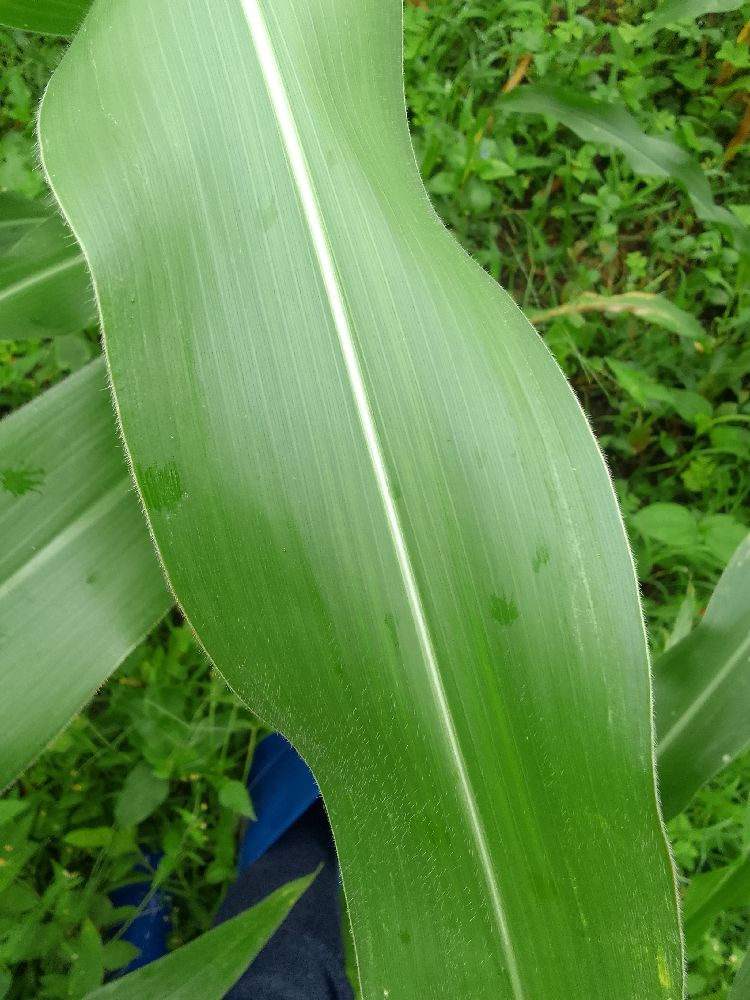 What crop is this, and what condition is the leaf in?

maize, healthy
